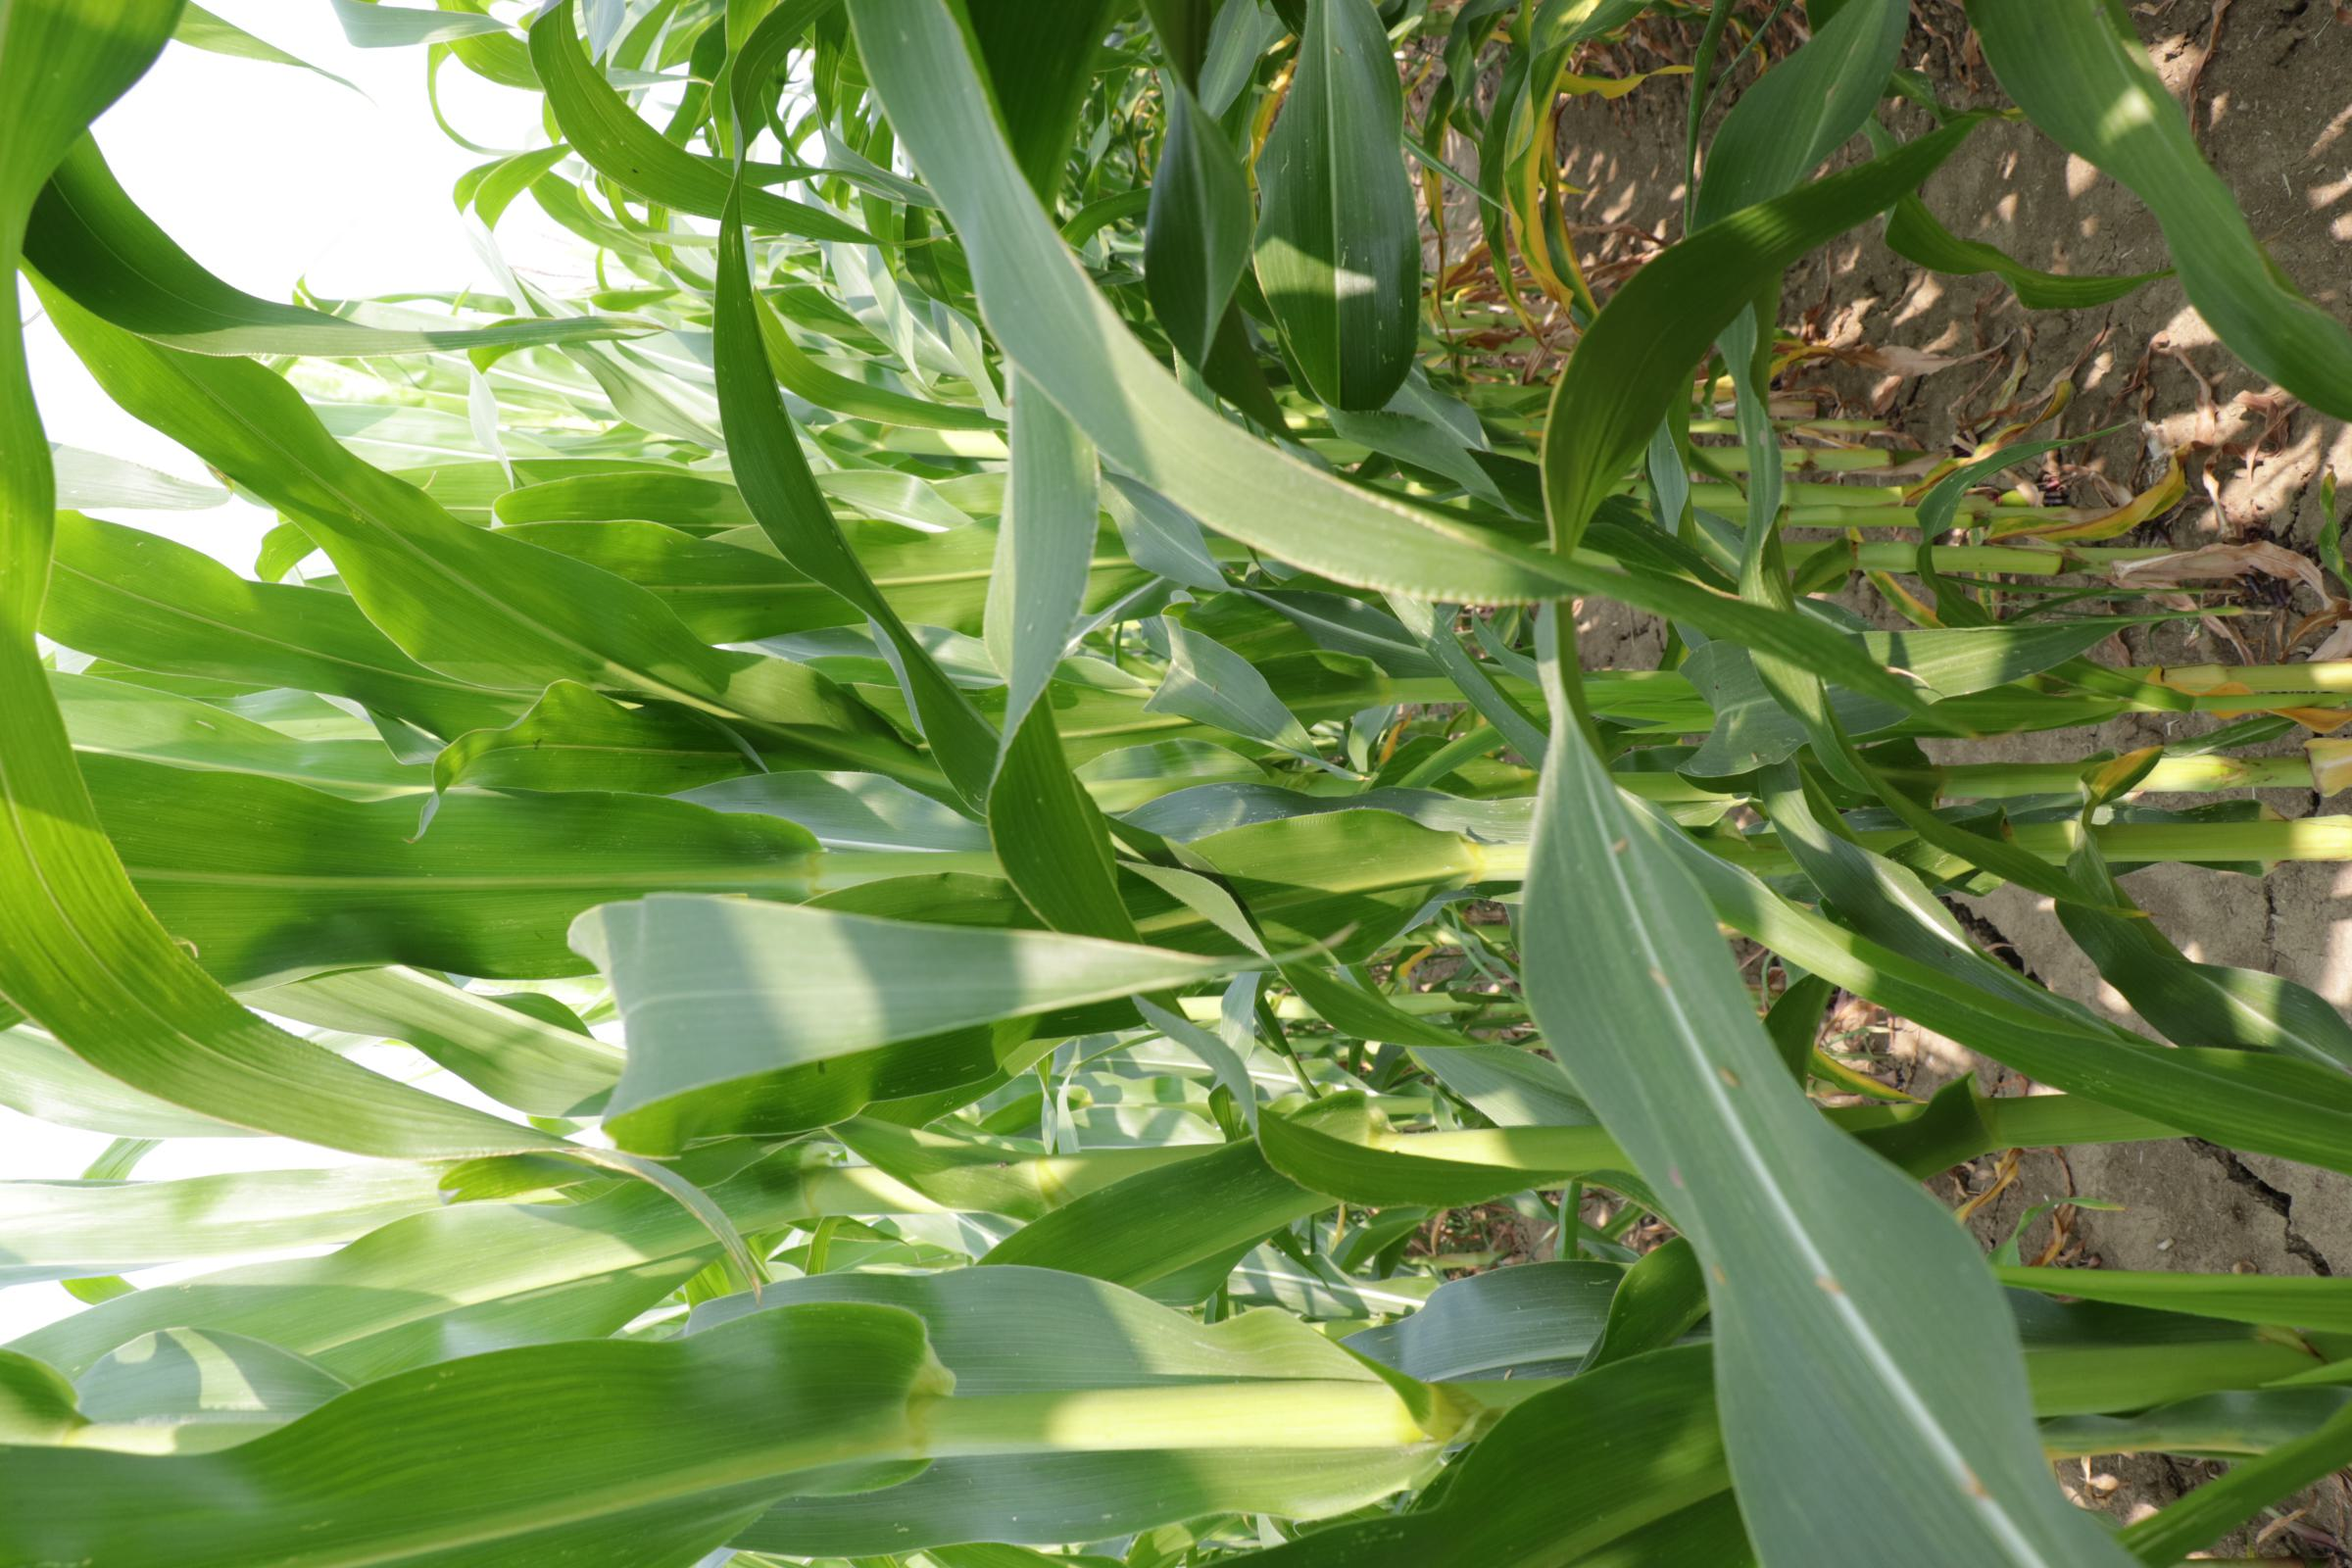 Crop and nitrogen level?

maize, reduced nitrogen fertilisation
